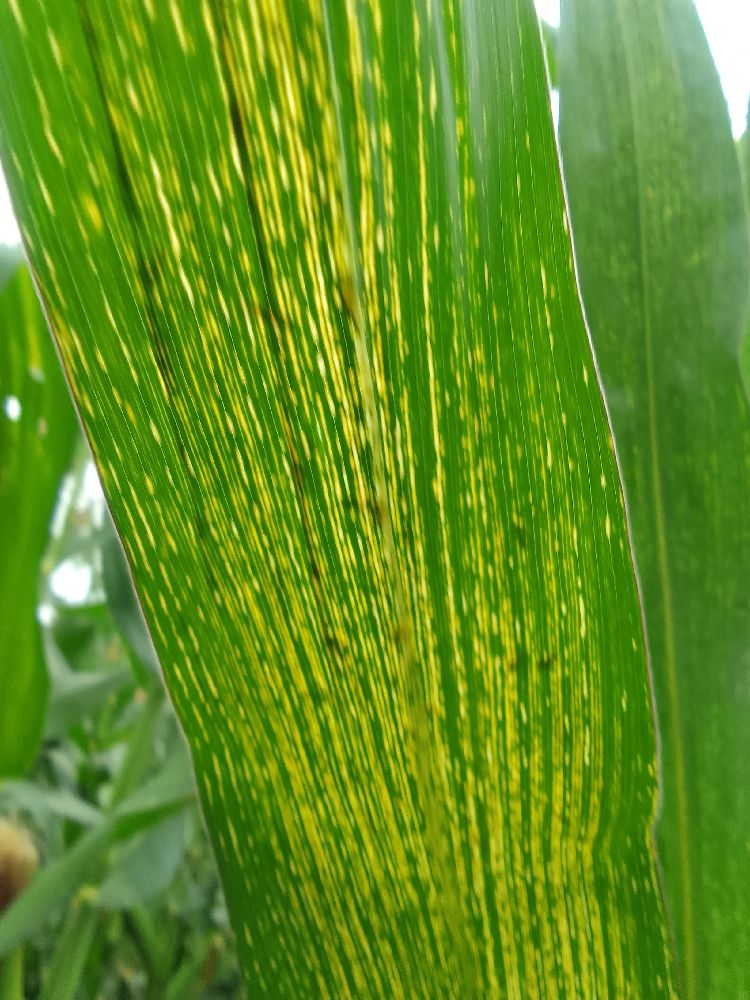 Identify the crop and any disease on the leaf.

maize, maize streak virus
